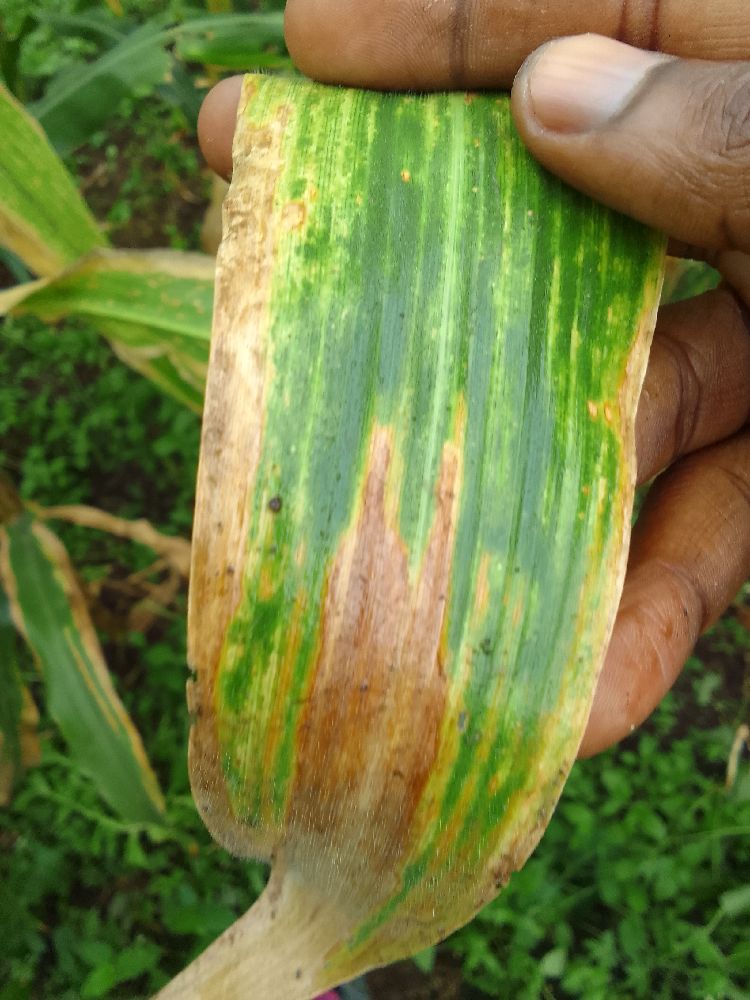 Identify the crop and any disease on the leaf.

maize, maize lethal necrosis
